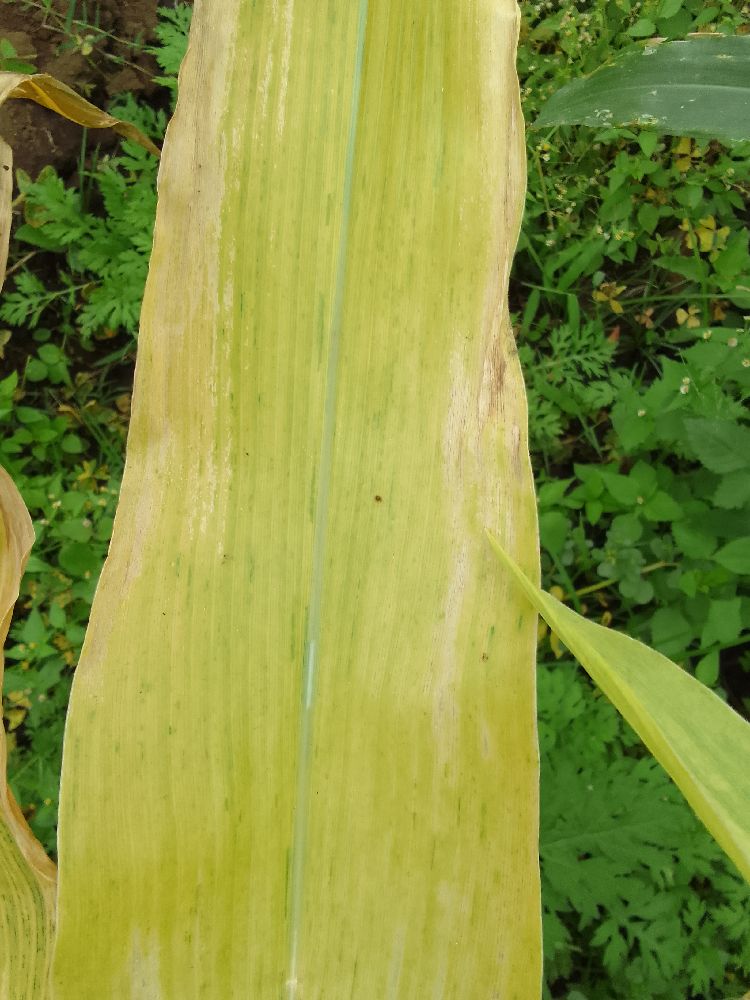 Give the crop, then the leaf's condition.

maize, maize lethal necrosis
